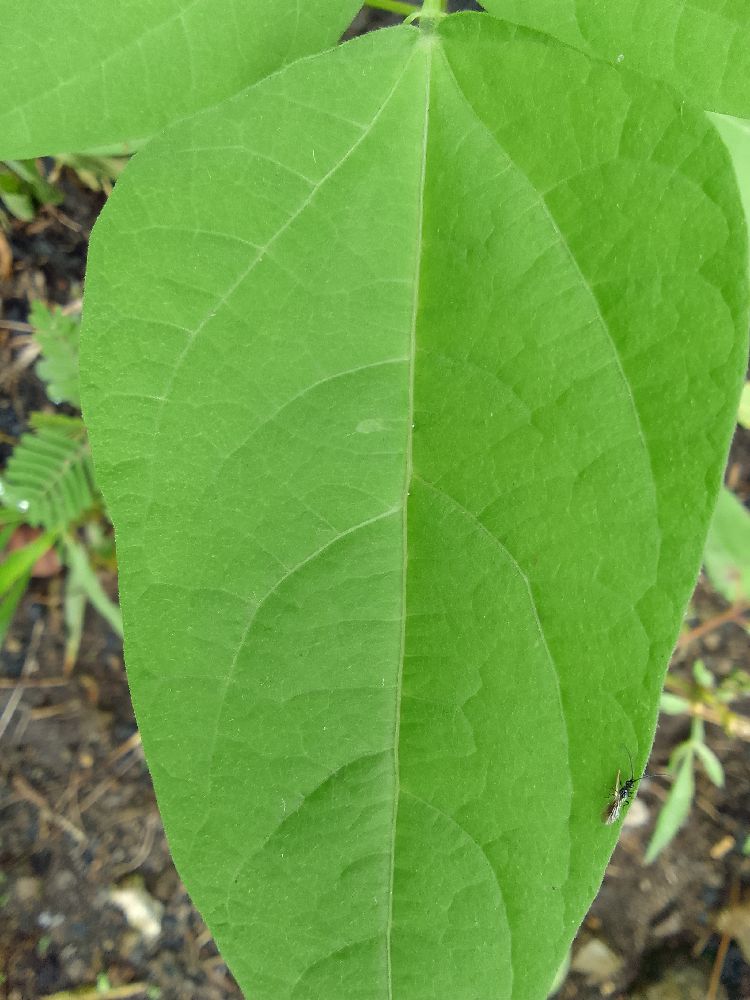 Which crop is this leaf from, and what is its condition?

common bean, healthy
